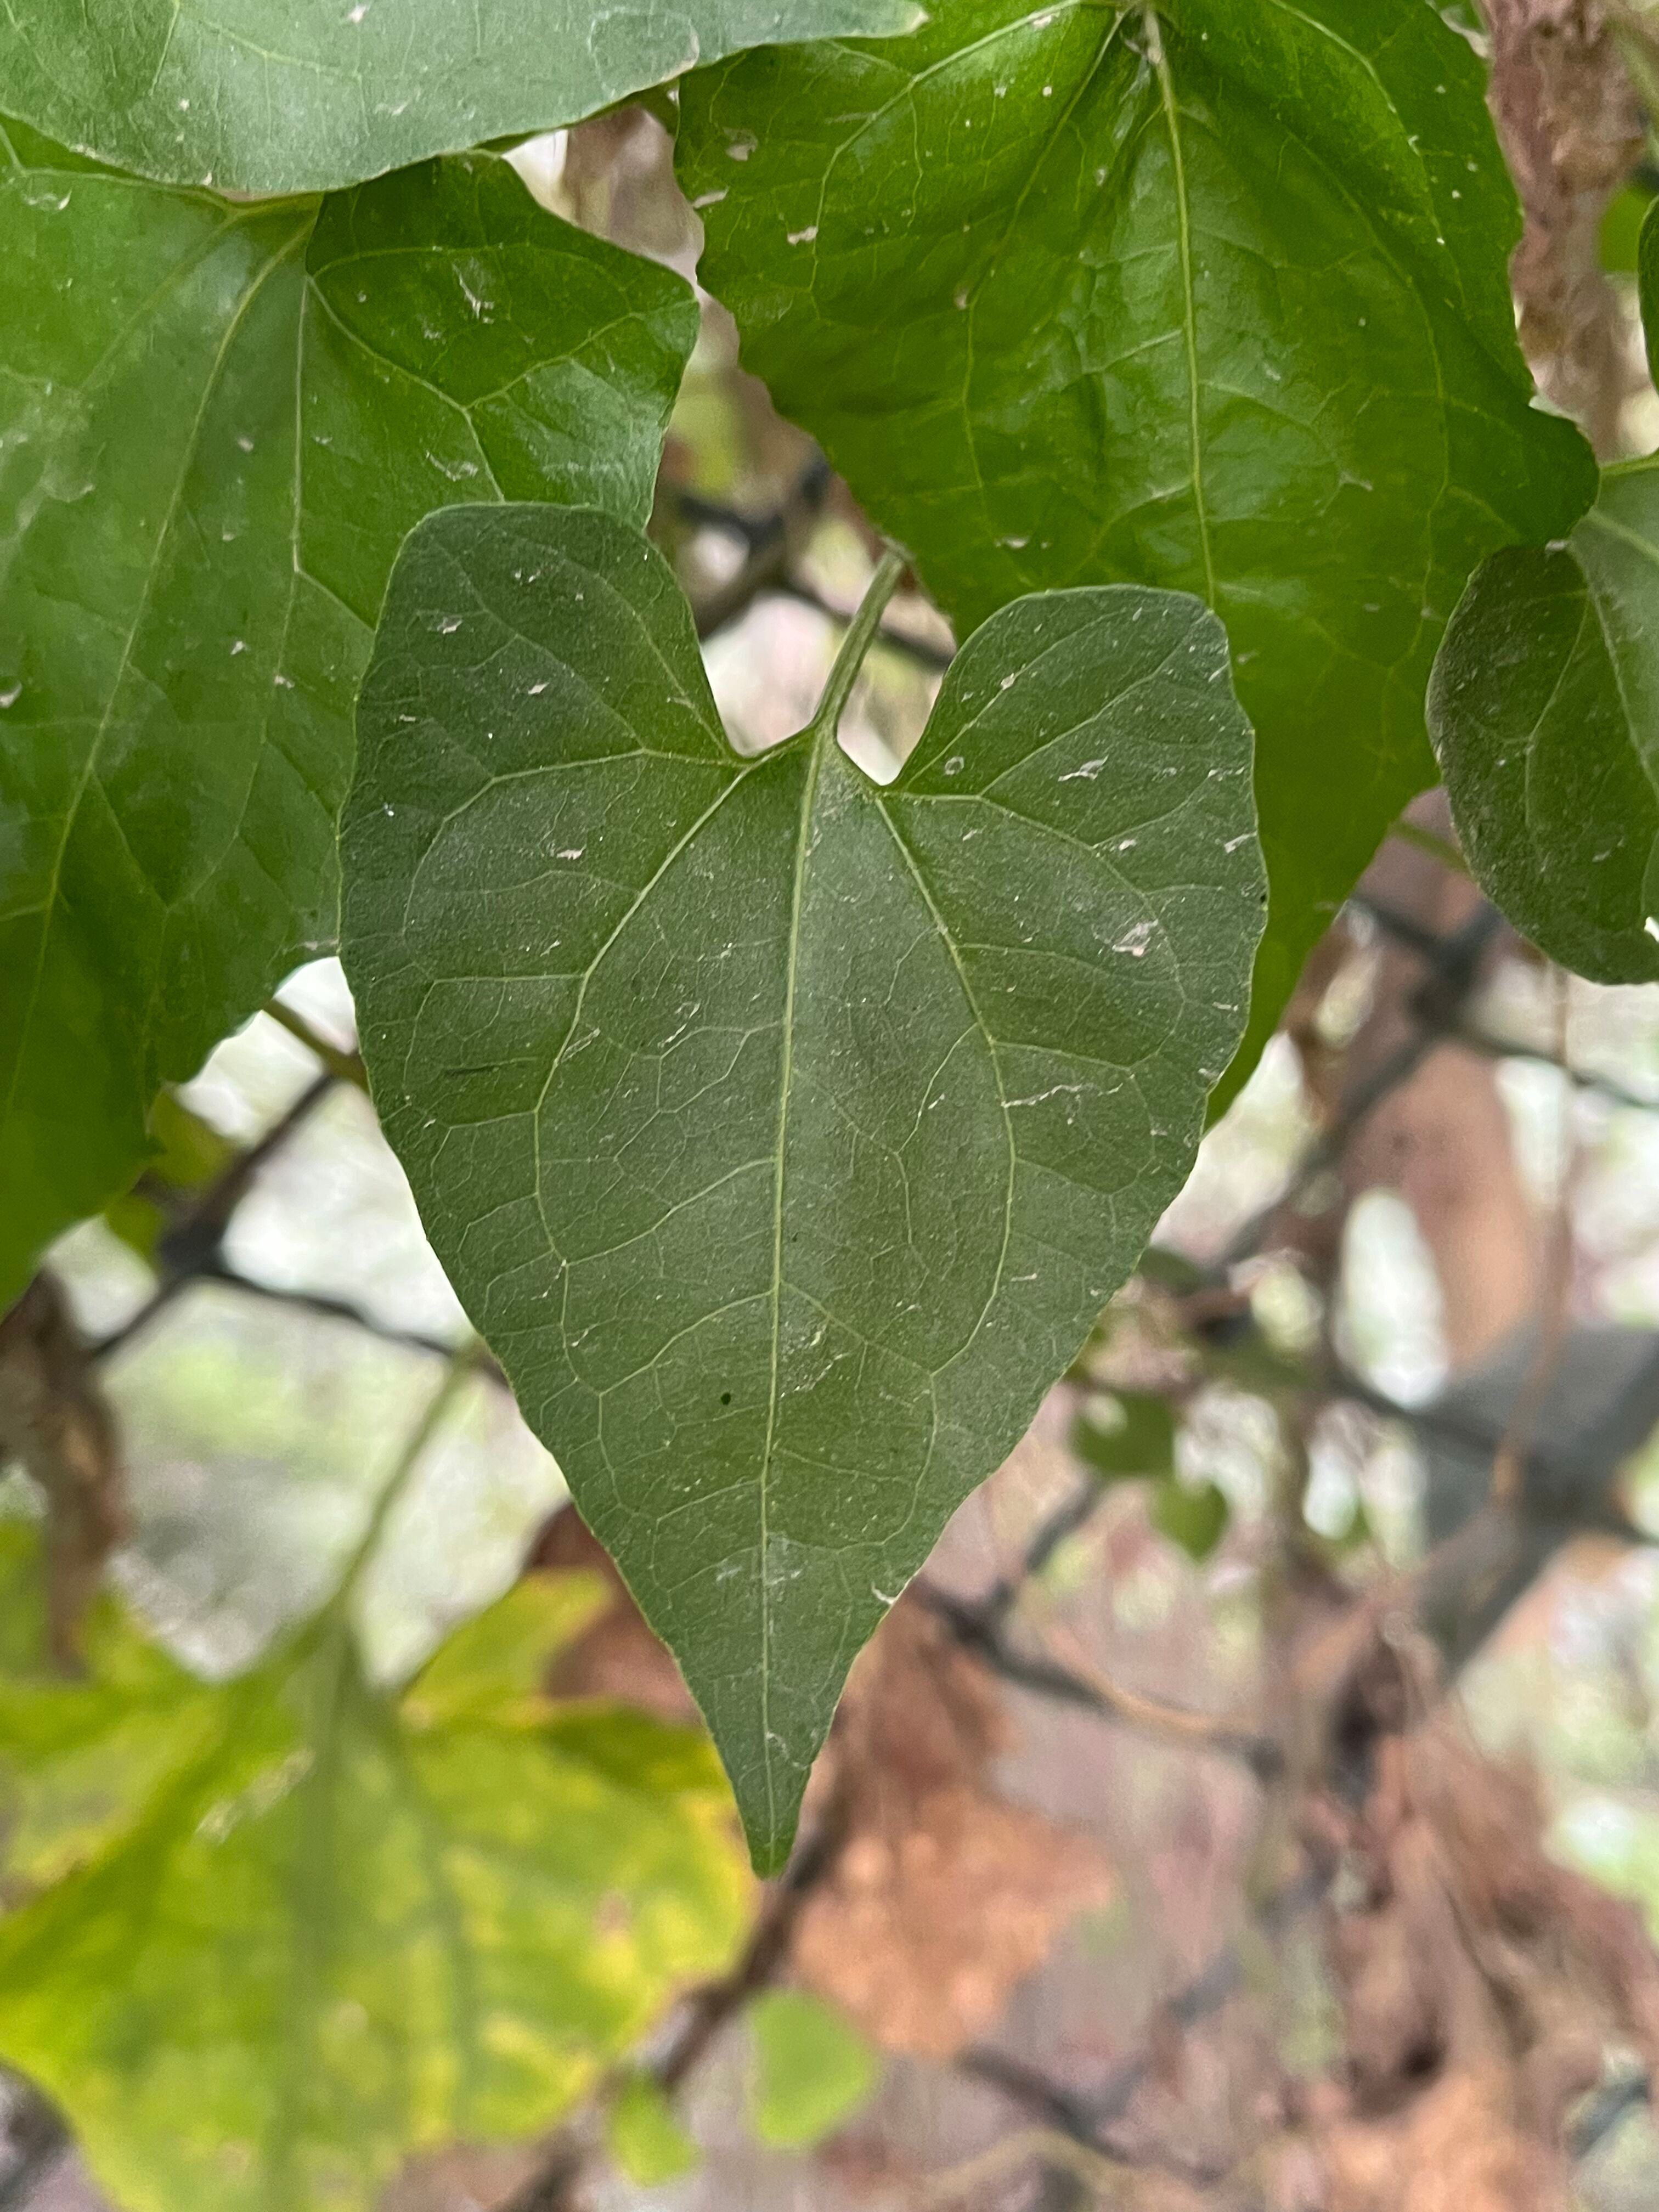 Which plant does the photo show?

bitter vine
